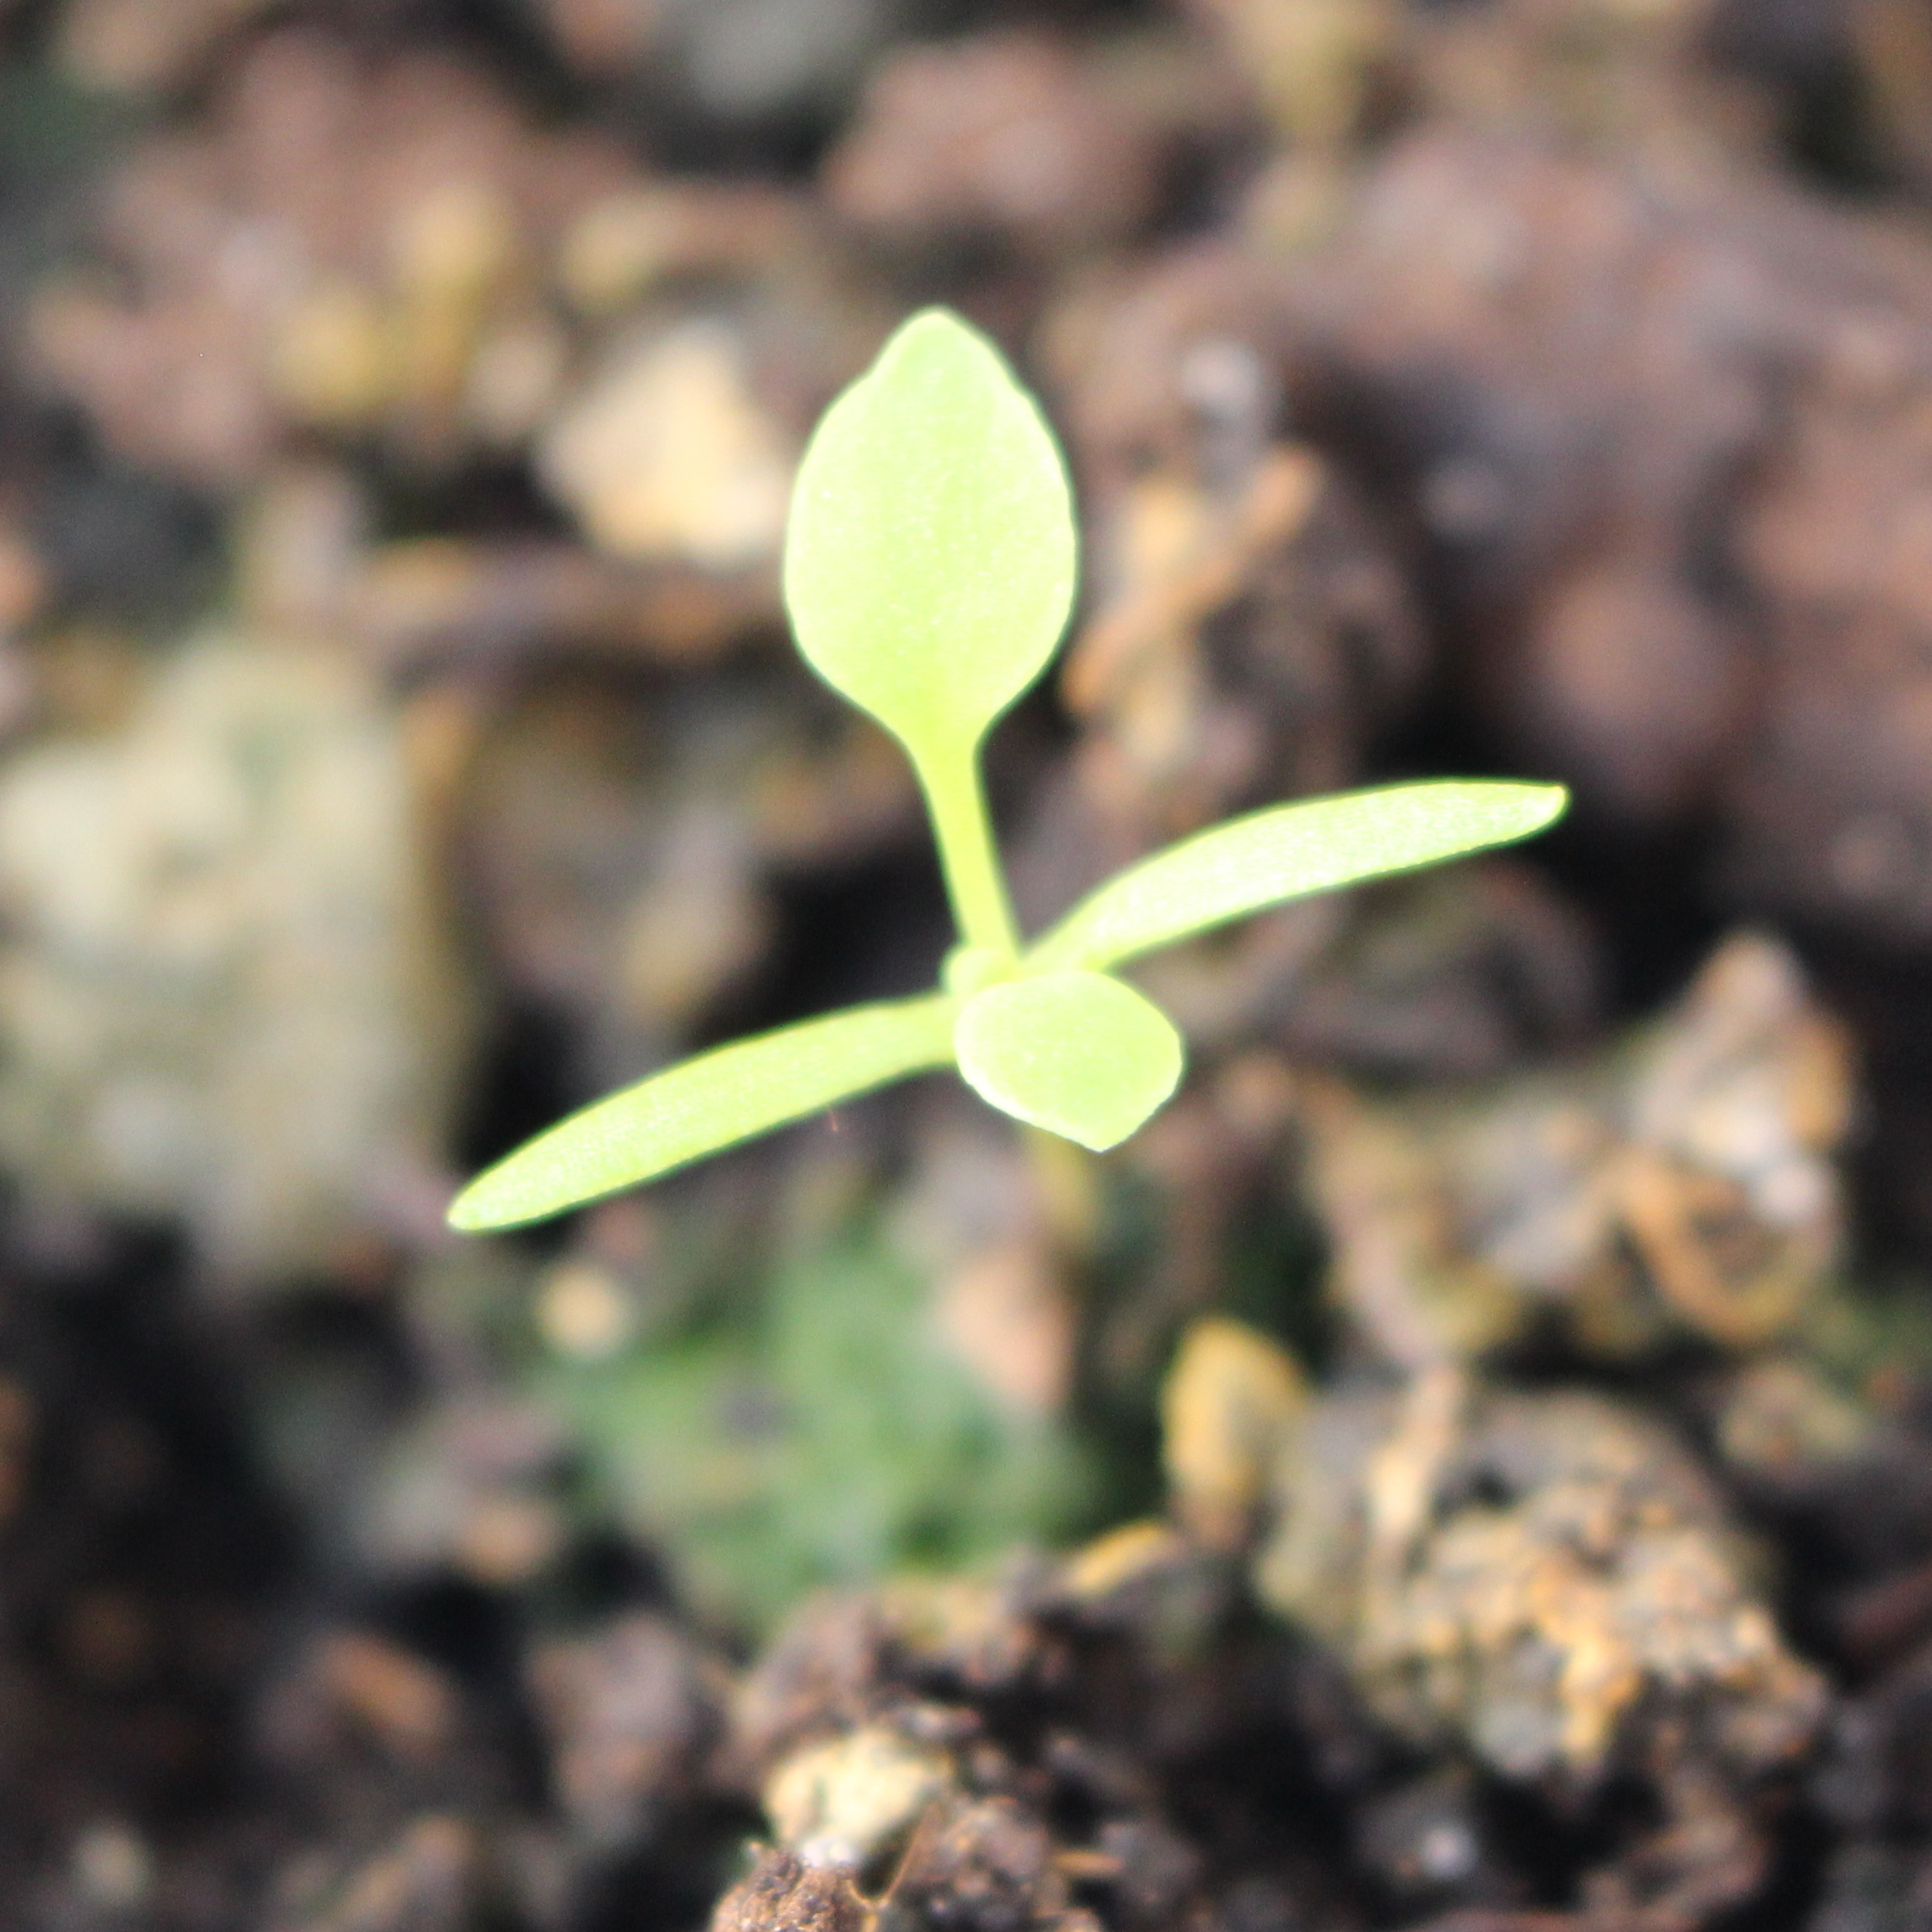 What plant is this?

Papaver rhoeas
